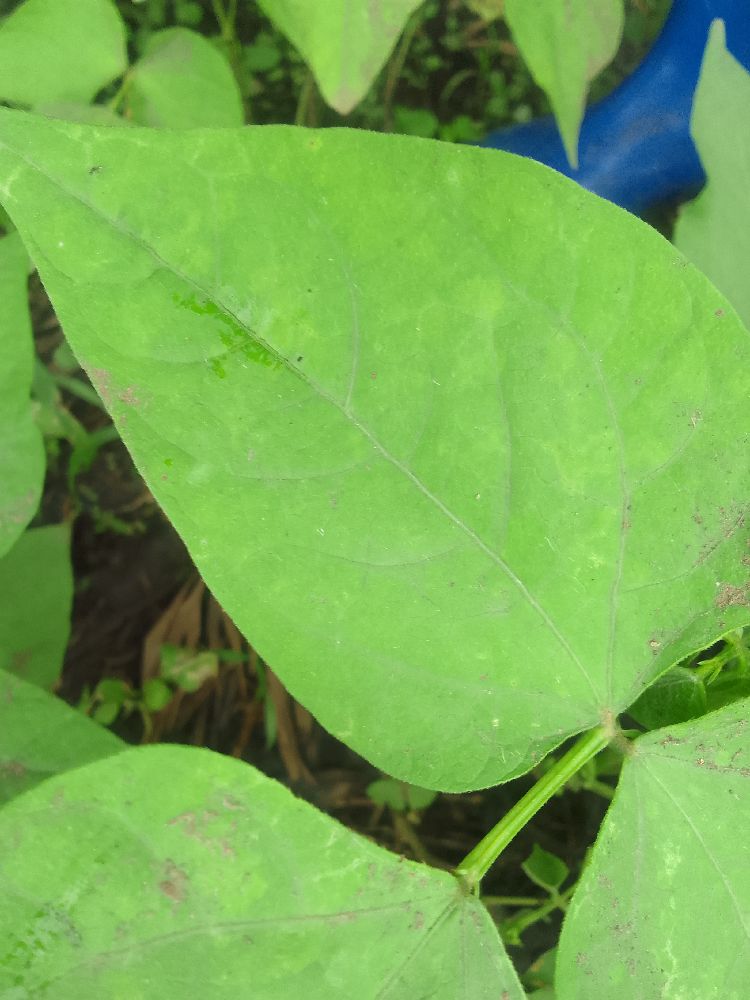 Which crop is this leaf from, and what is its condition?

common bean, healthy
